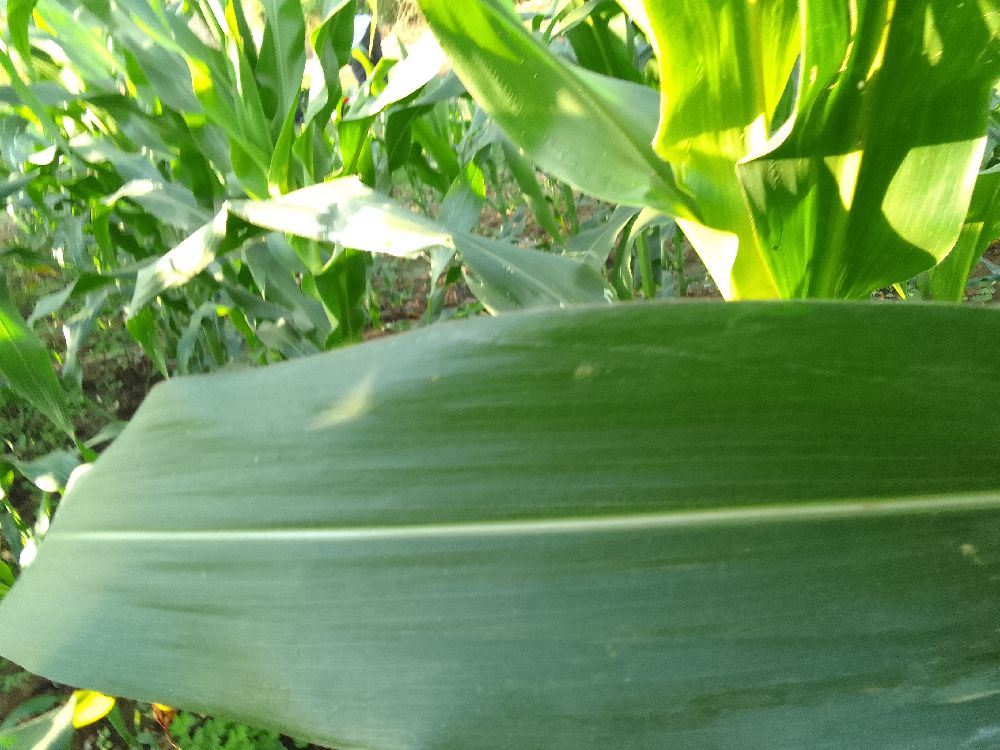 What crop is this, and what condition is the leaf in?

maize, healthy
